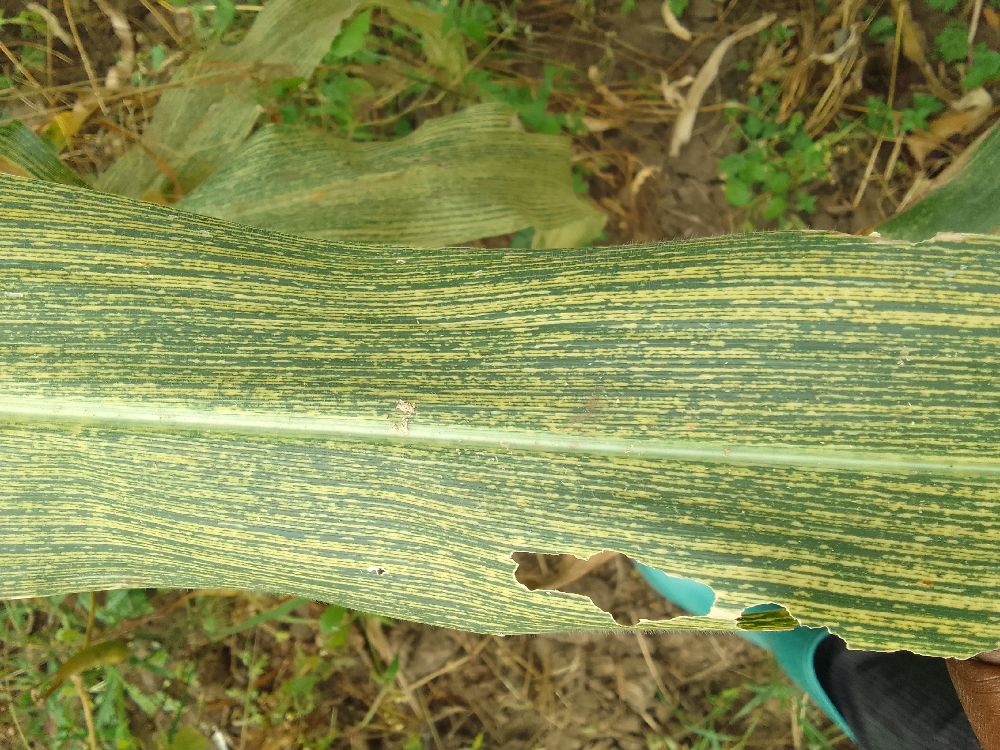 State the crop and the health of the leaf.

maize, maize streak virus
